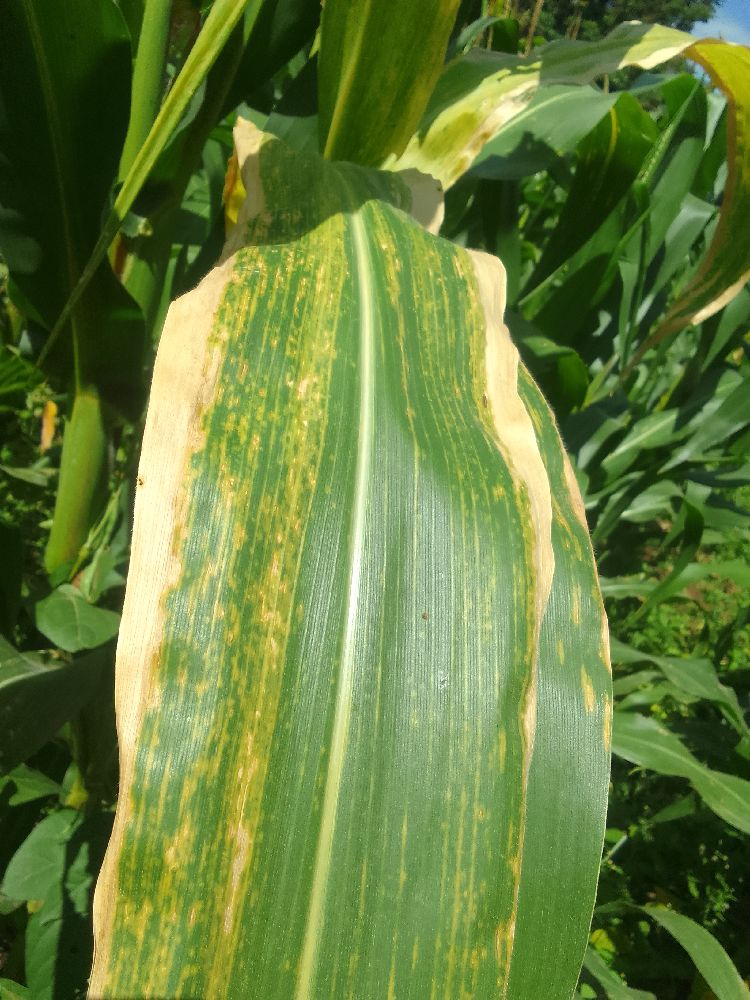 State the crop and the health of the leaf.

maize, maize lethal necrosis
